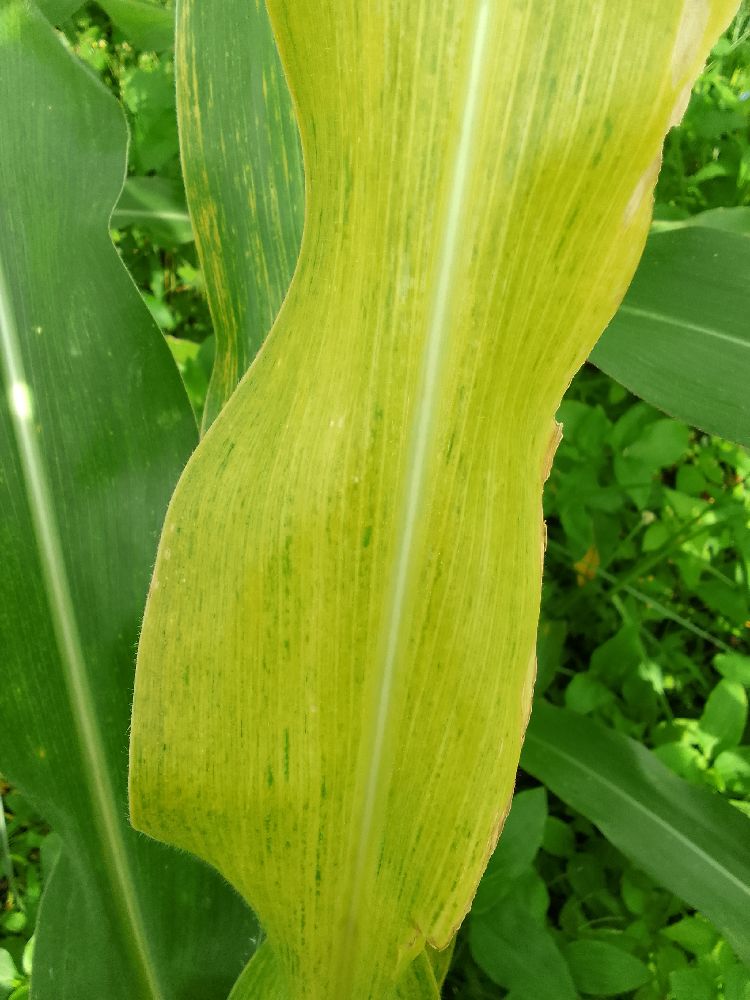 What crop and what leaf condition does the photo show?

maize, maize lethal necrosis
